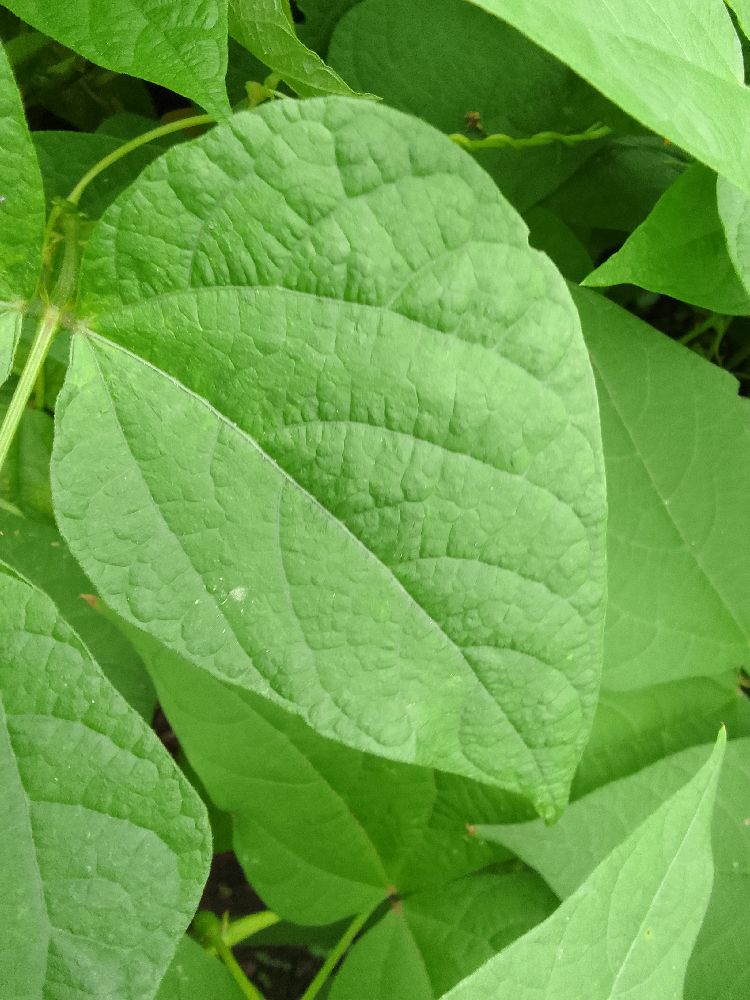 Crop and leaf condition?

common bean, healthy
